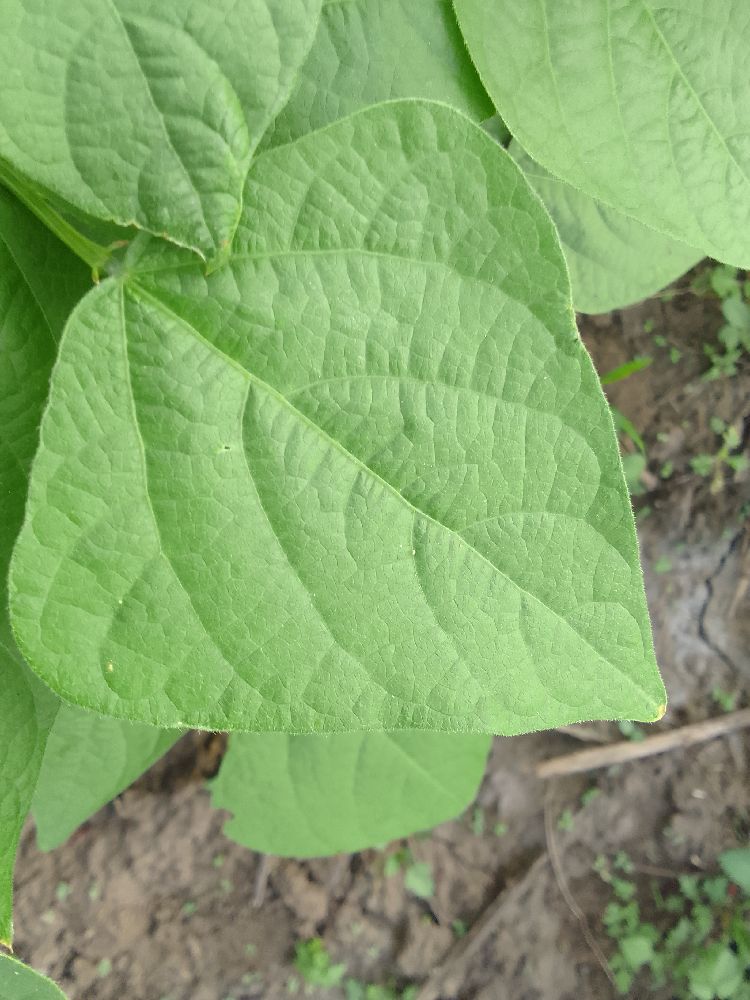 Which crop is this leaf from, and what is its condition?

common bean, healthy
